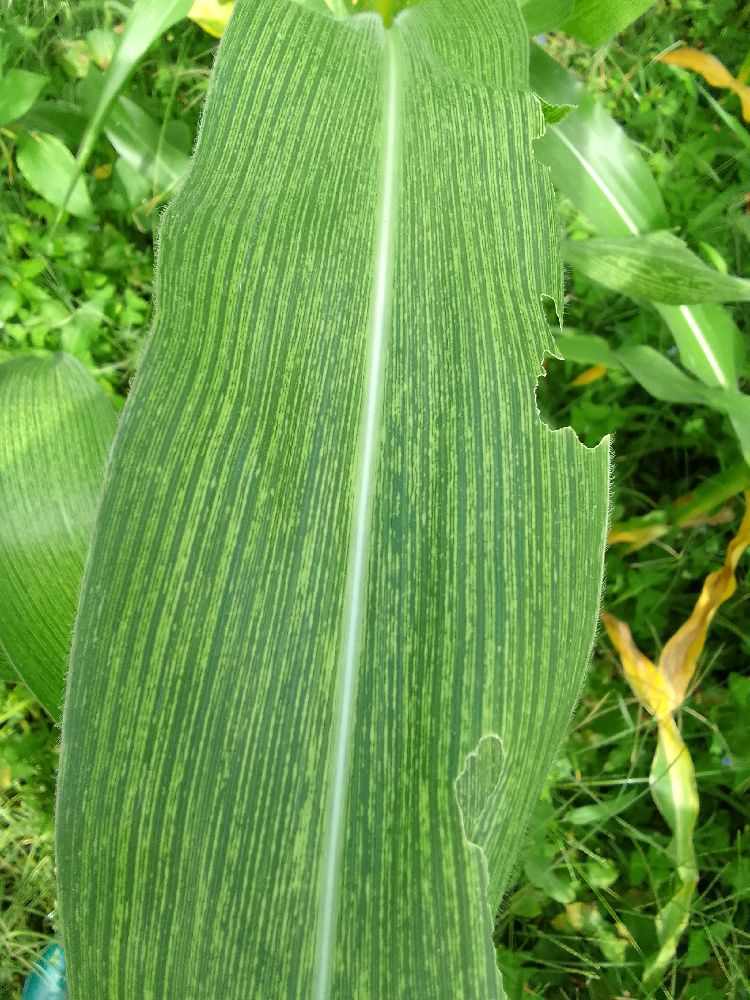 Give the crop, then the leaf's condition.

maize, maize streak virus
